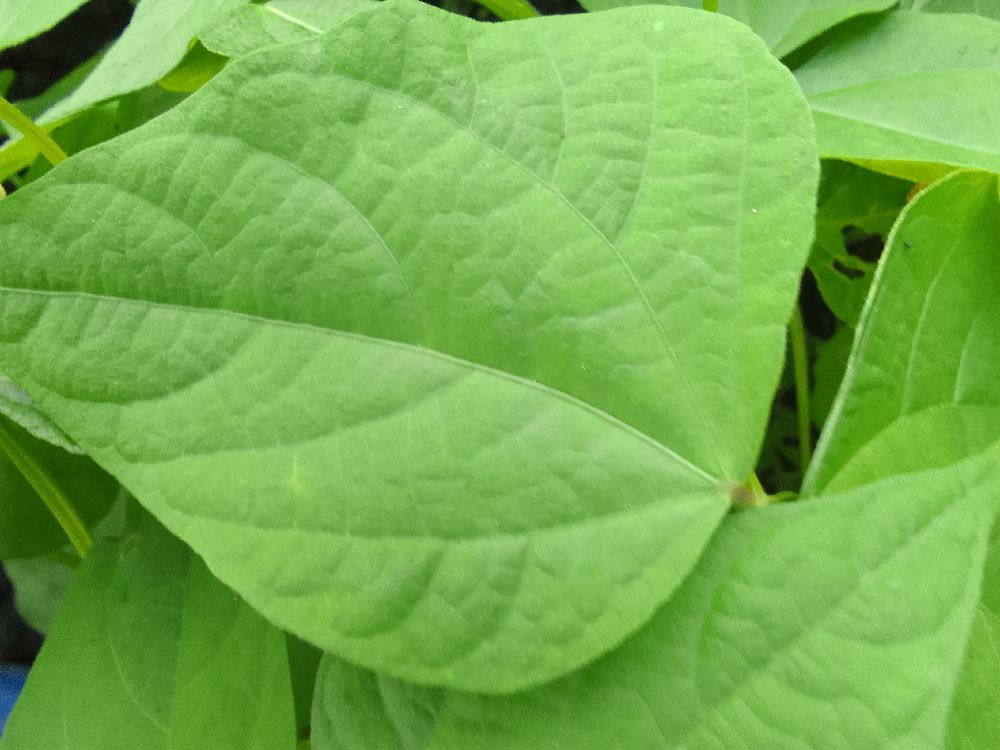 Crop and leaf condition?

common bean, healthy
